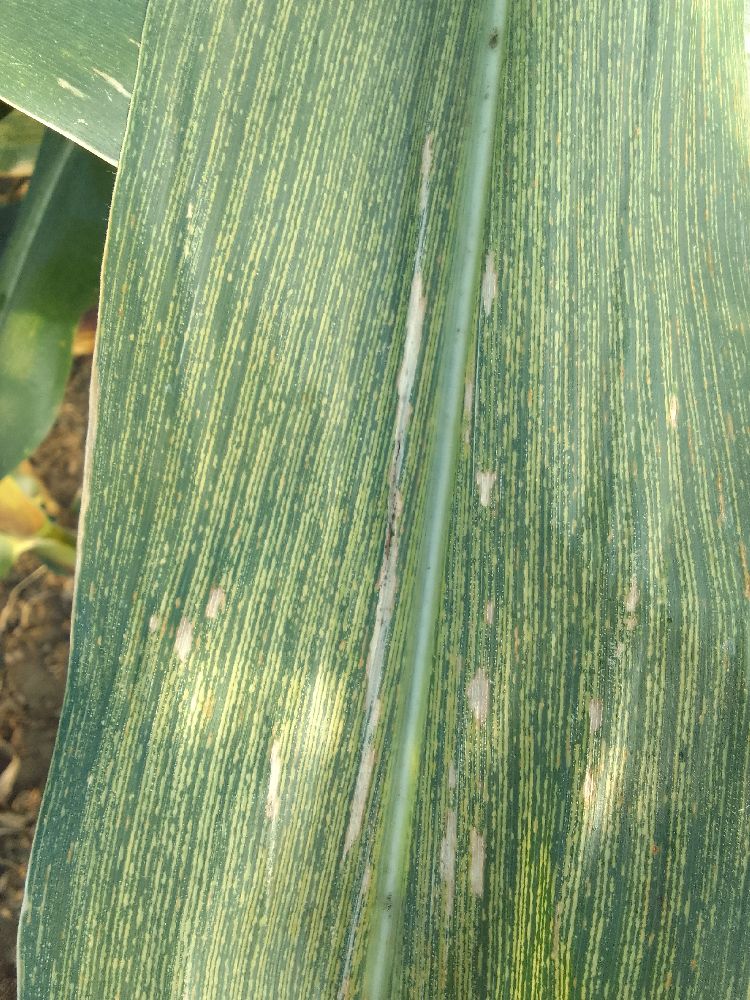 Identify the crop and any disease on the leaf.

maize, maize streak virus
